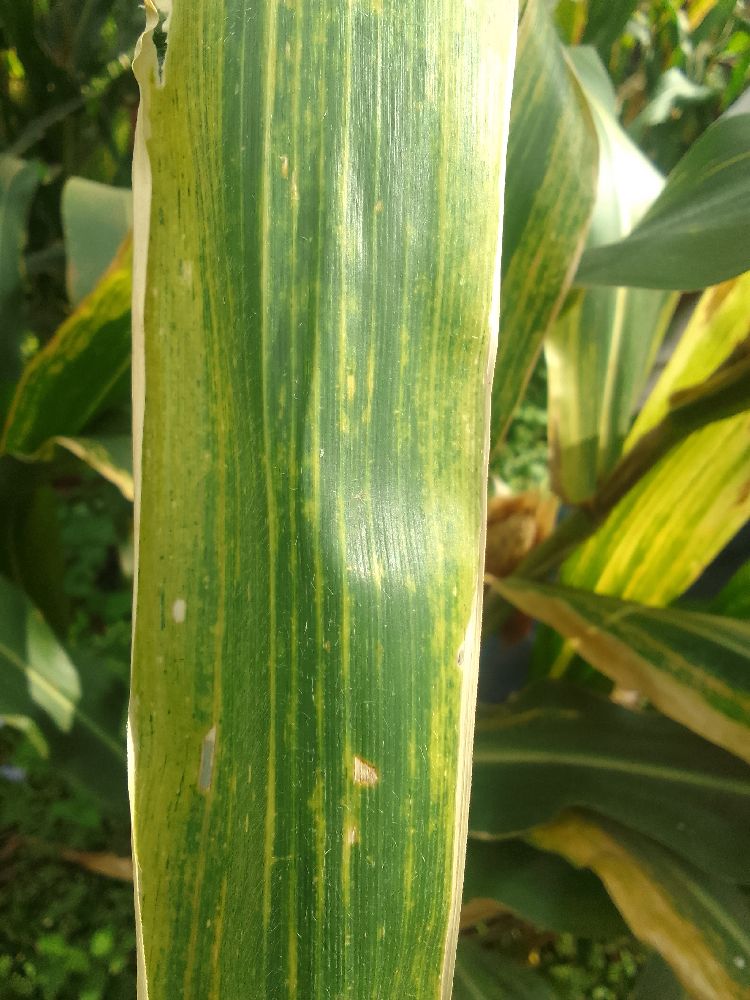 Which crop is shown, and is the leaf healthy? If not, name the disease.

maize, maize lethal necrosis
